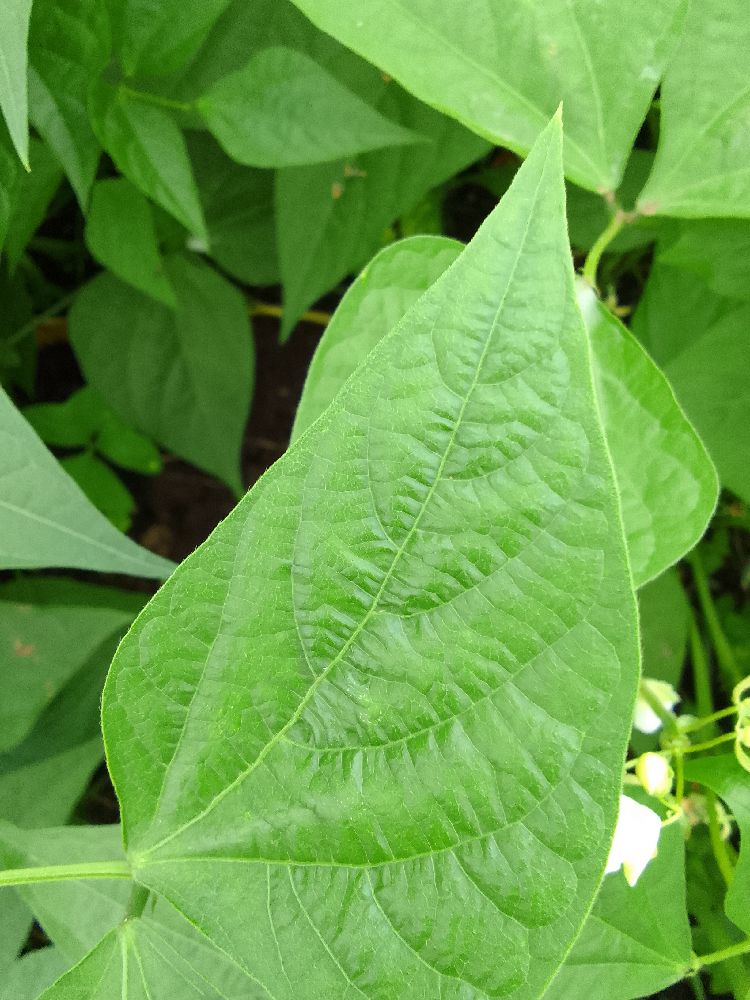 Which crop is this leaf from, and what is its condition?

common bean, healthy
